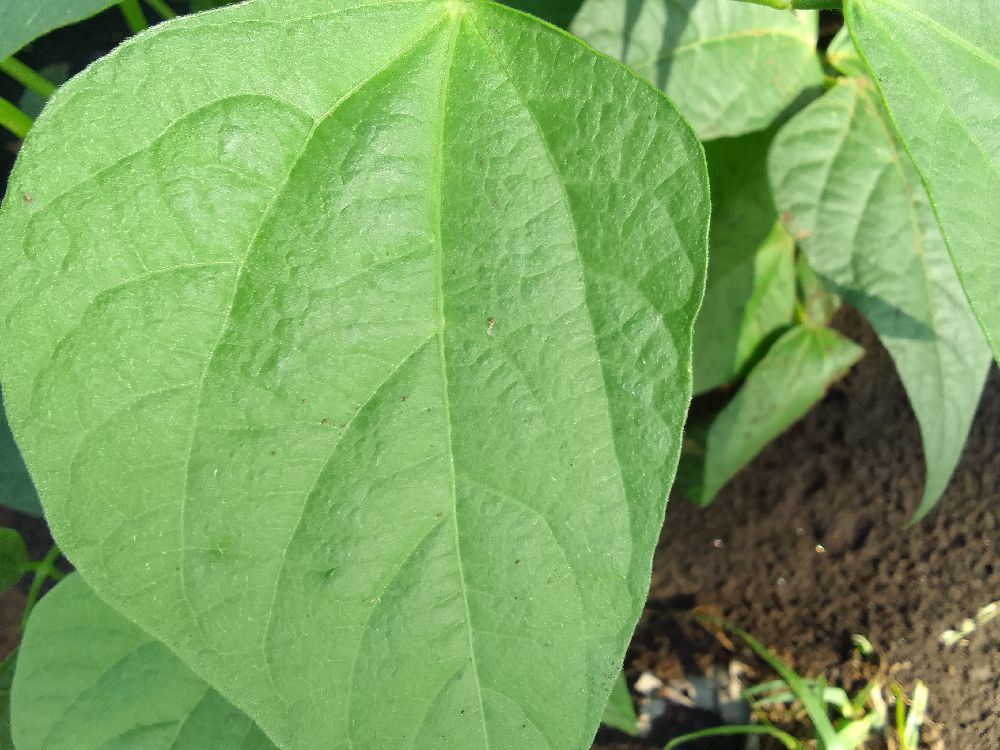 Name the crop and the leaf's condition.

common bean, healthy
